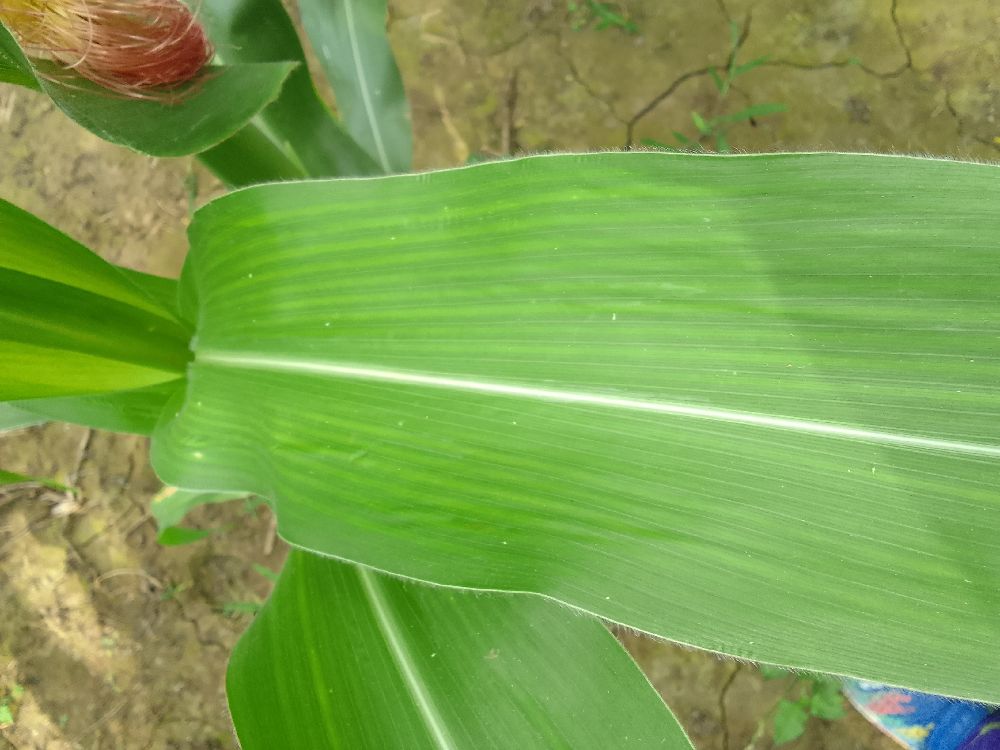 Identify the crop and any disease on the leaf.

maize, healthy
